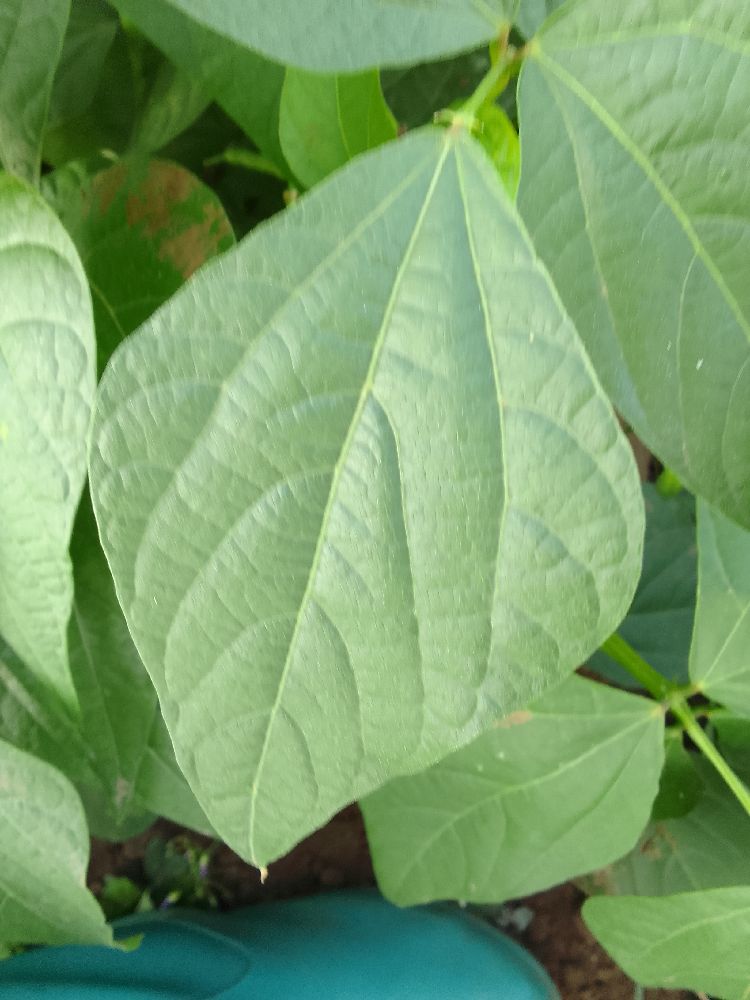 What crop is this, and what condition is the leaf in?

common bean, healthy
